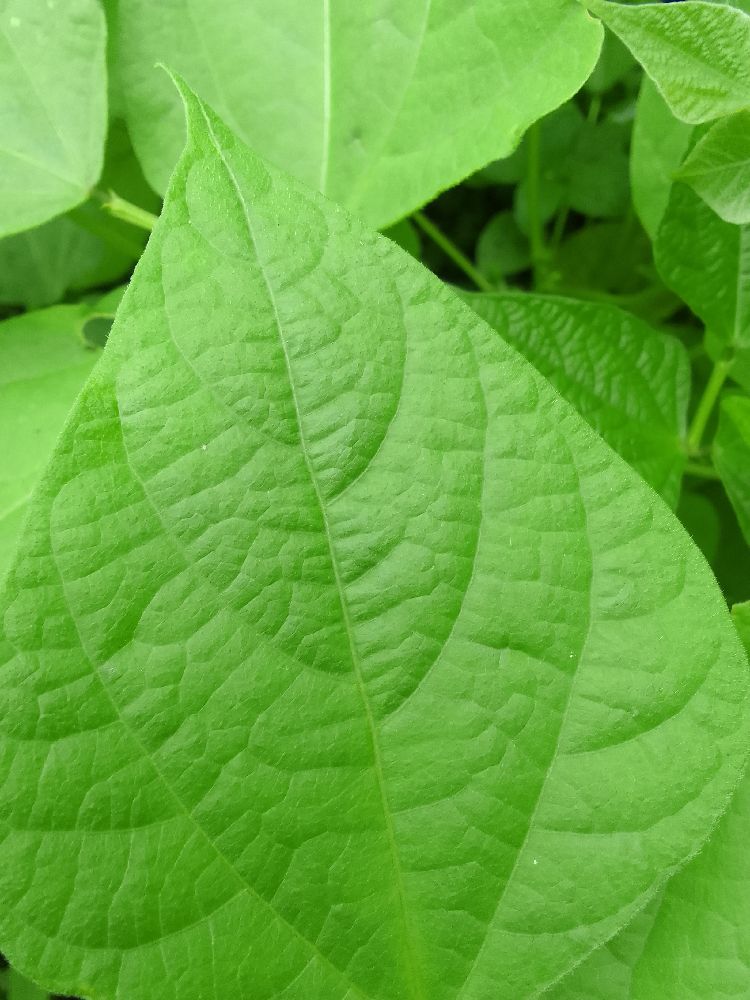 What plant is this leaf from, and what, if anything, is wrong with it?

common bean, healthy
